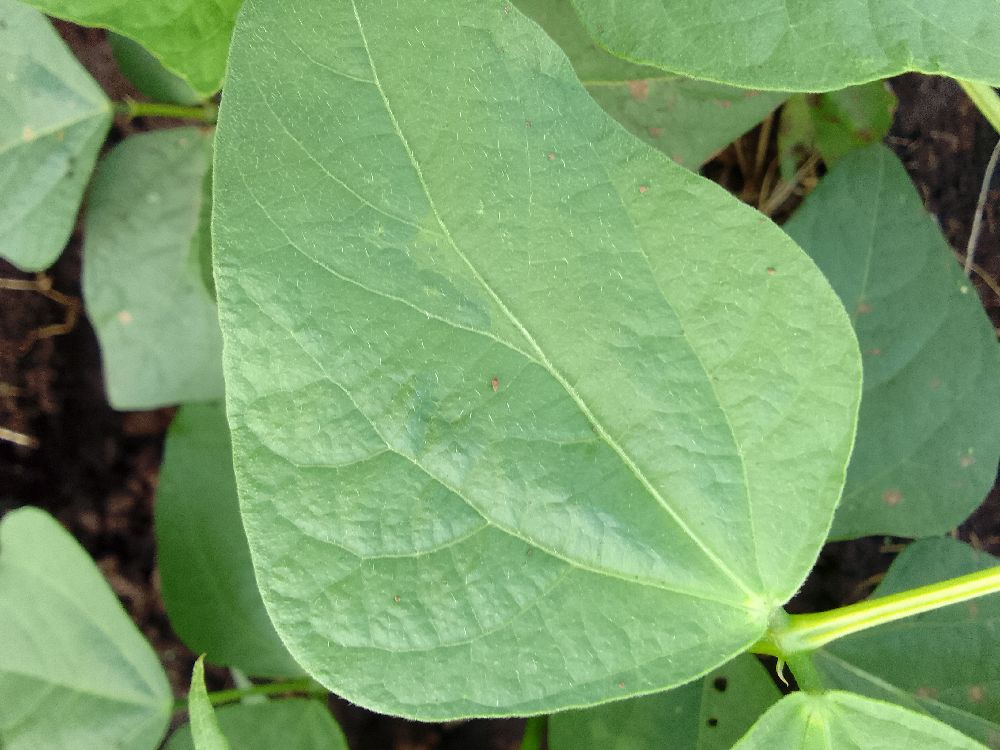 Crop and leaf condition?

common bean, healthy
